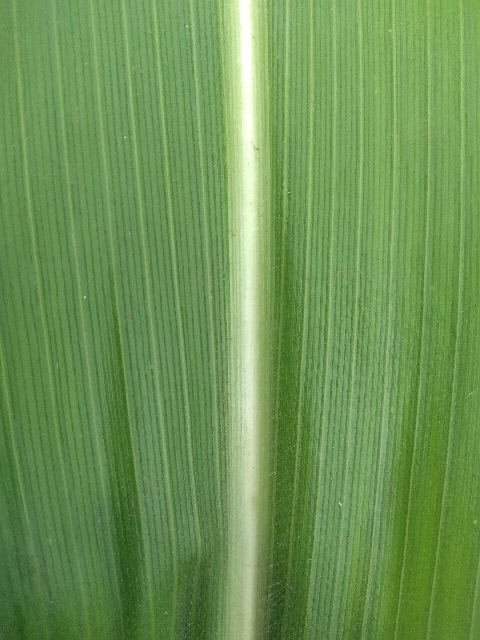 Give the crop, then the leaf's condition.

maize, healthy
